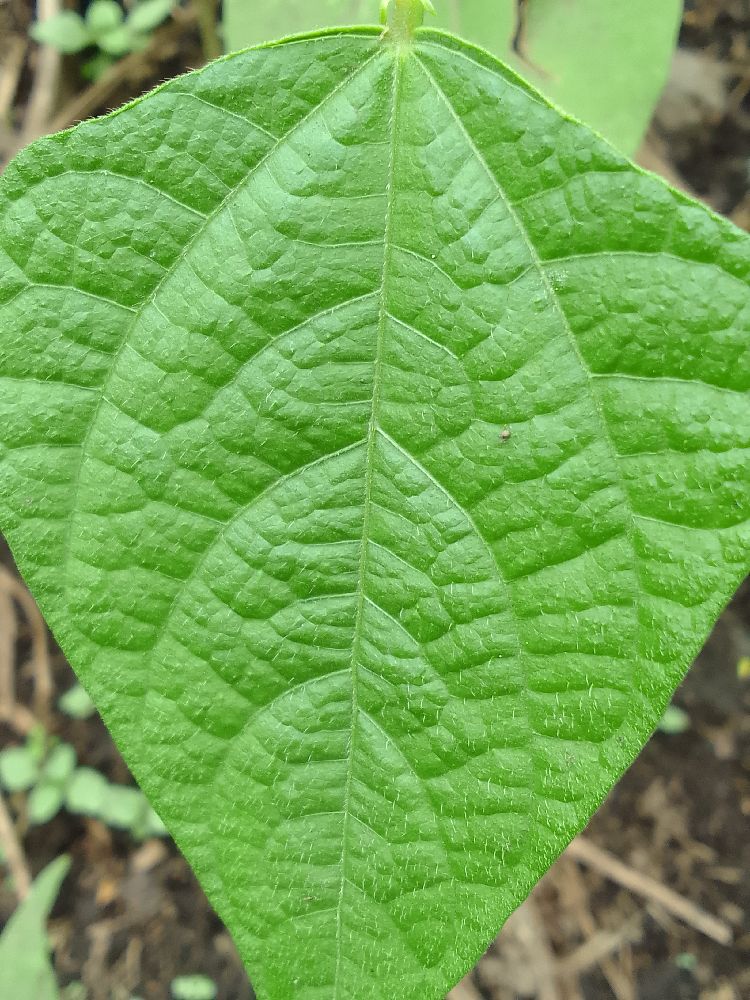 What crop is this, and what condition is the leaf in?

common bean, healthy
